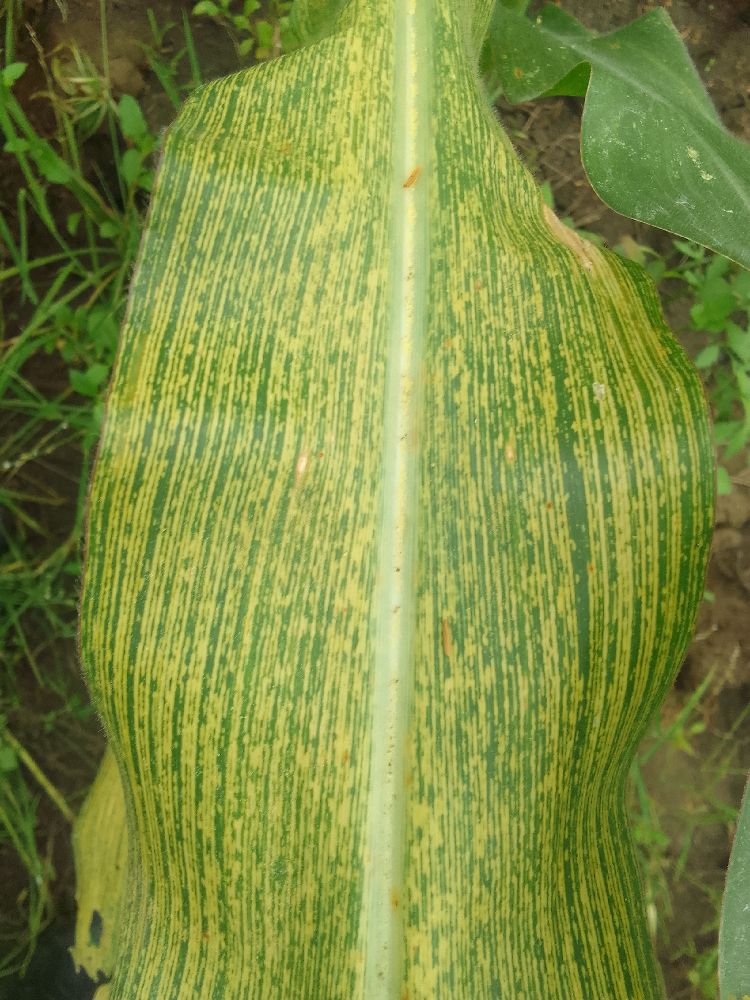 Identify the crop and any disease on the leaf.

maize, maize streak virus
